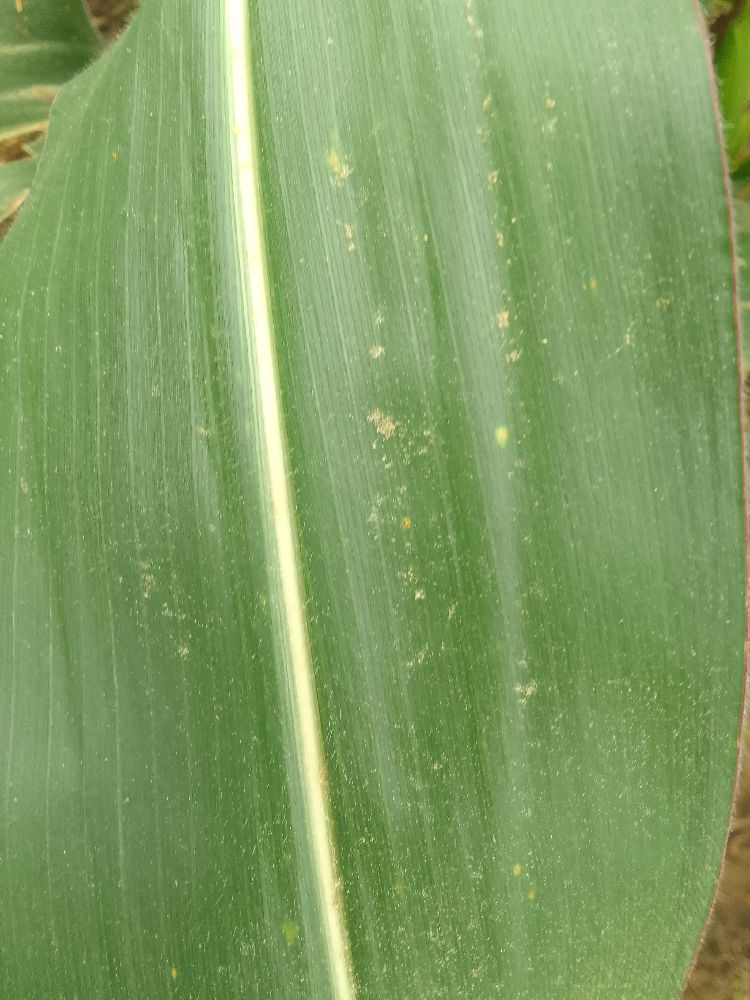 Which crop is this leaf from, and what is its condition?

maize, healthy
